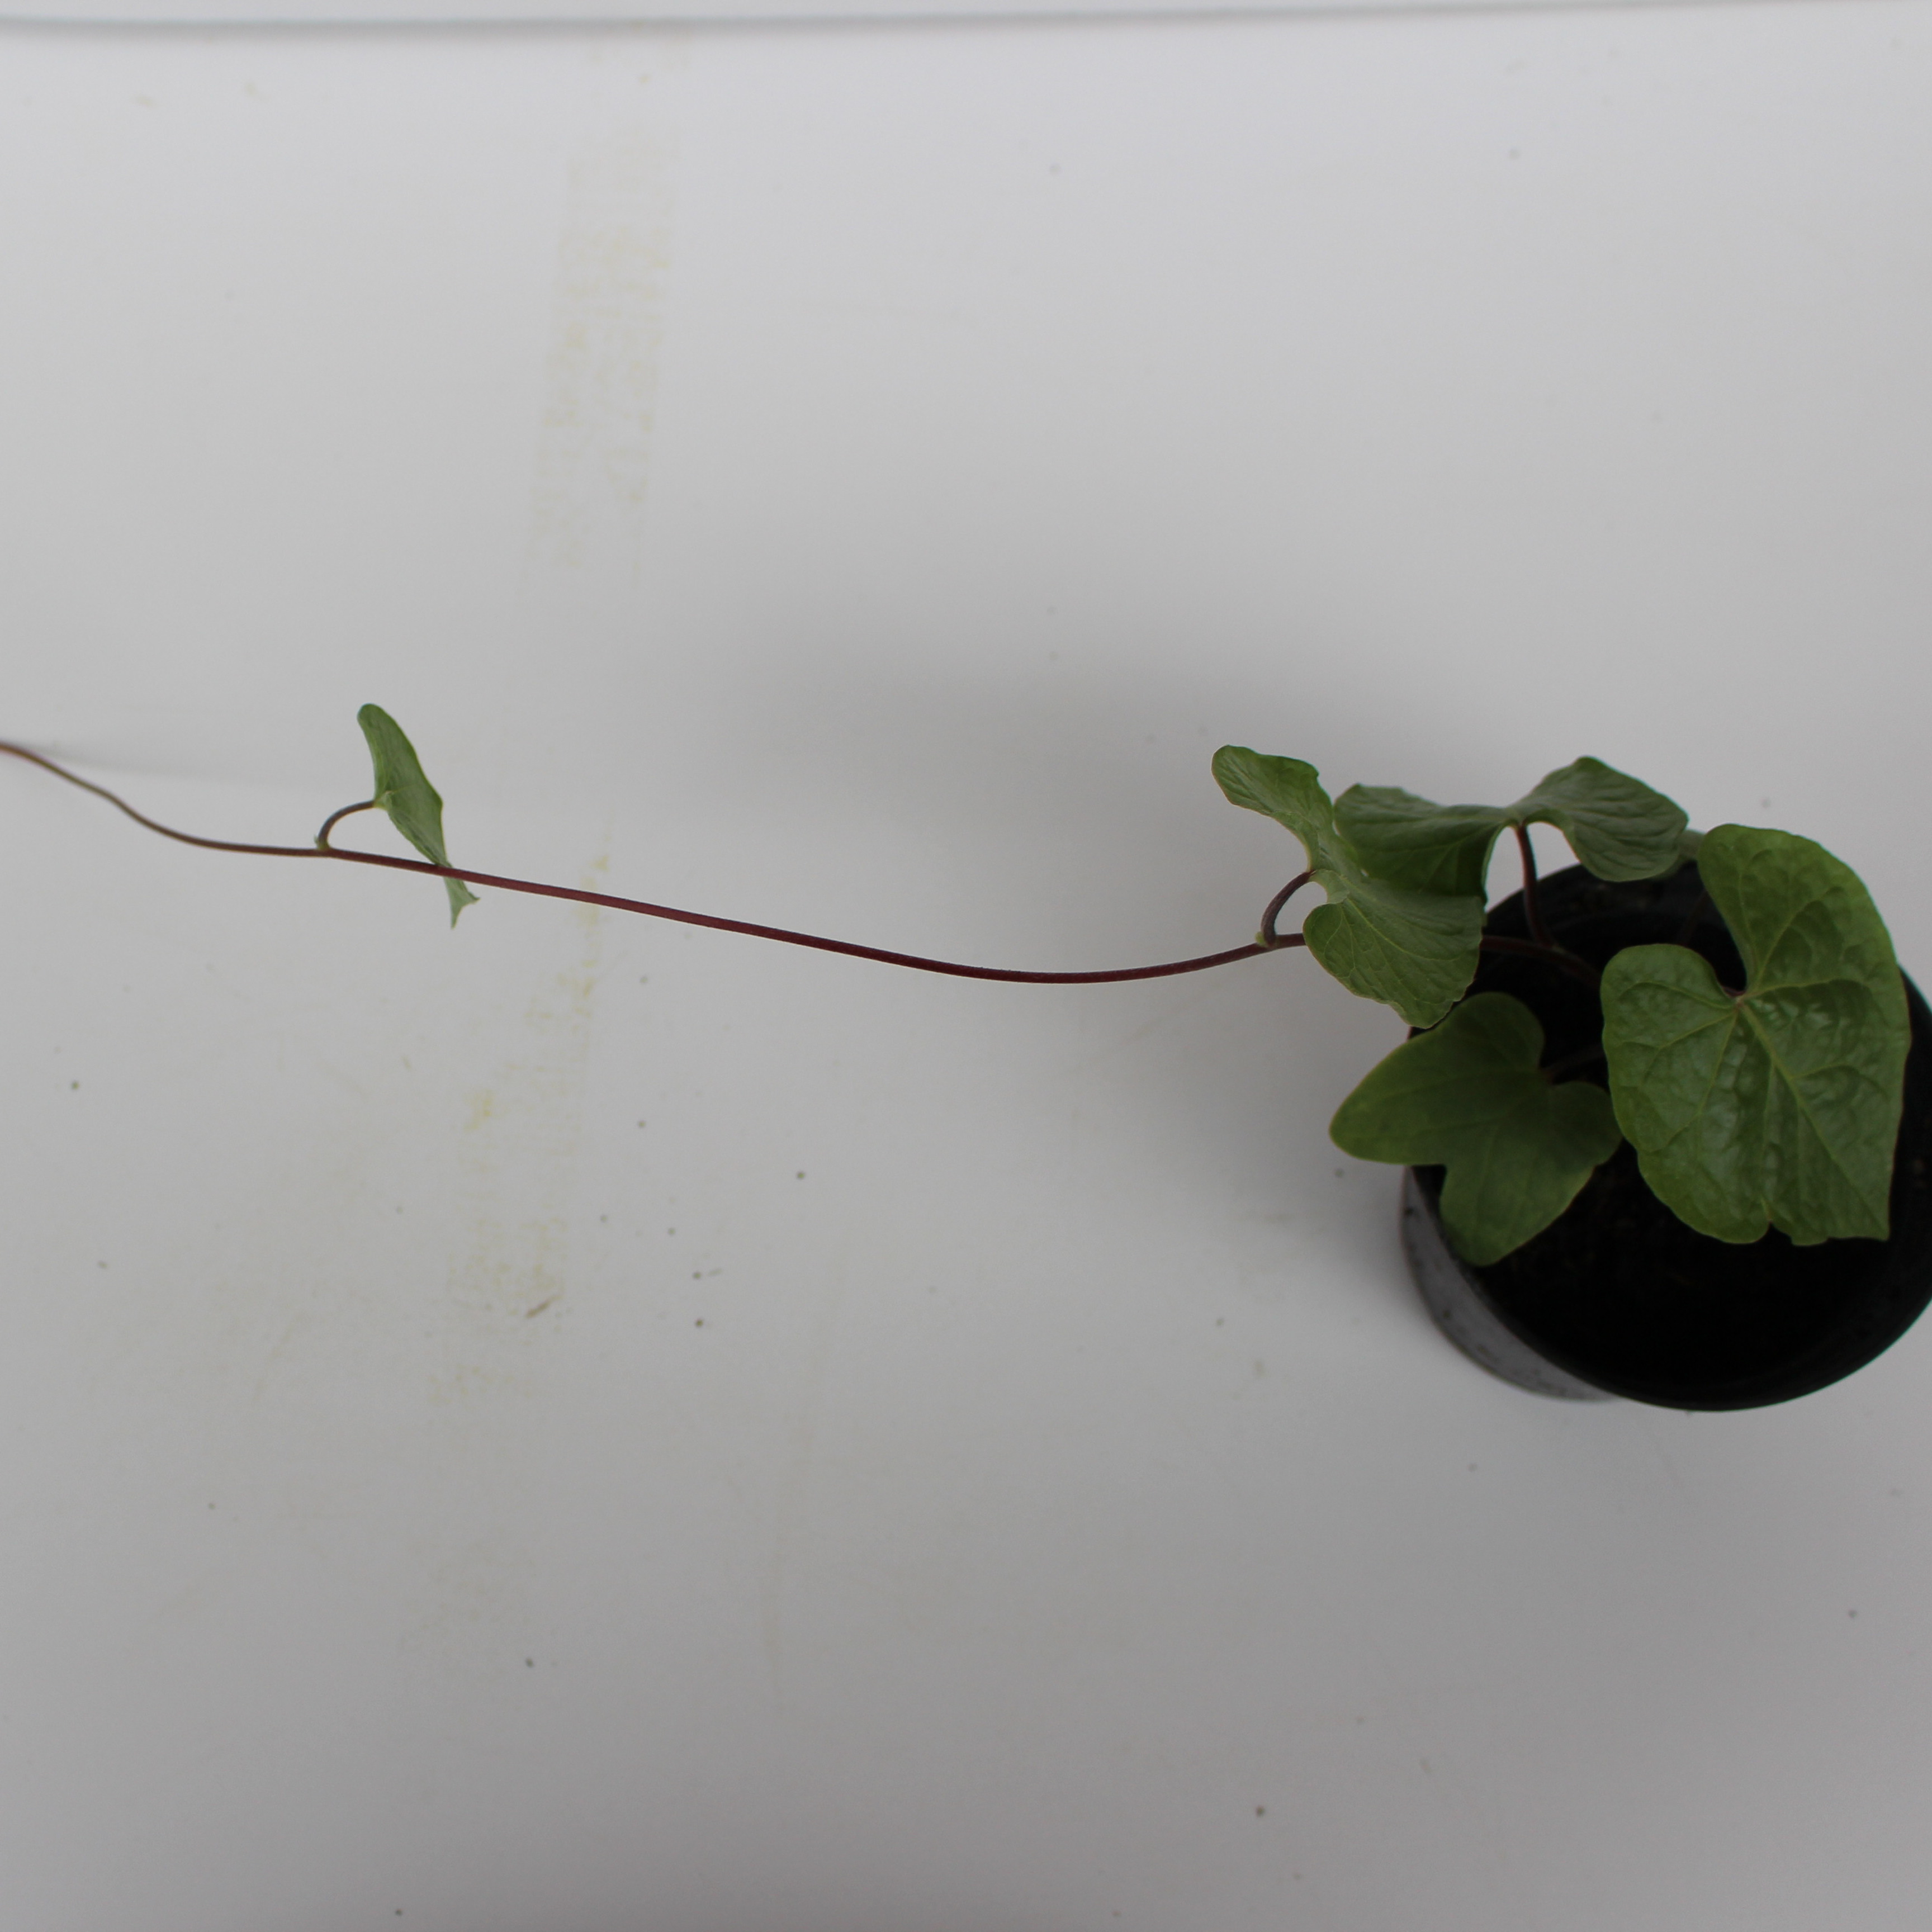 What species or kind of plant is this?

Convolvulus arvensis
